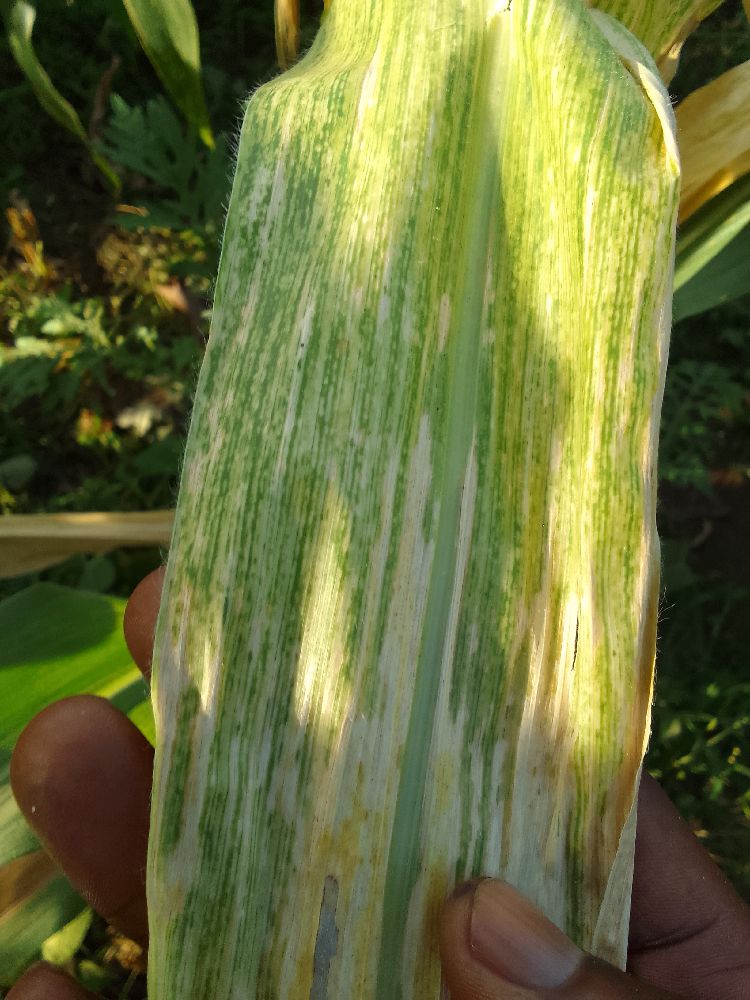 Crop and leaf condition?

maize, maize lethal necrosis
